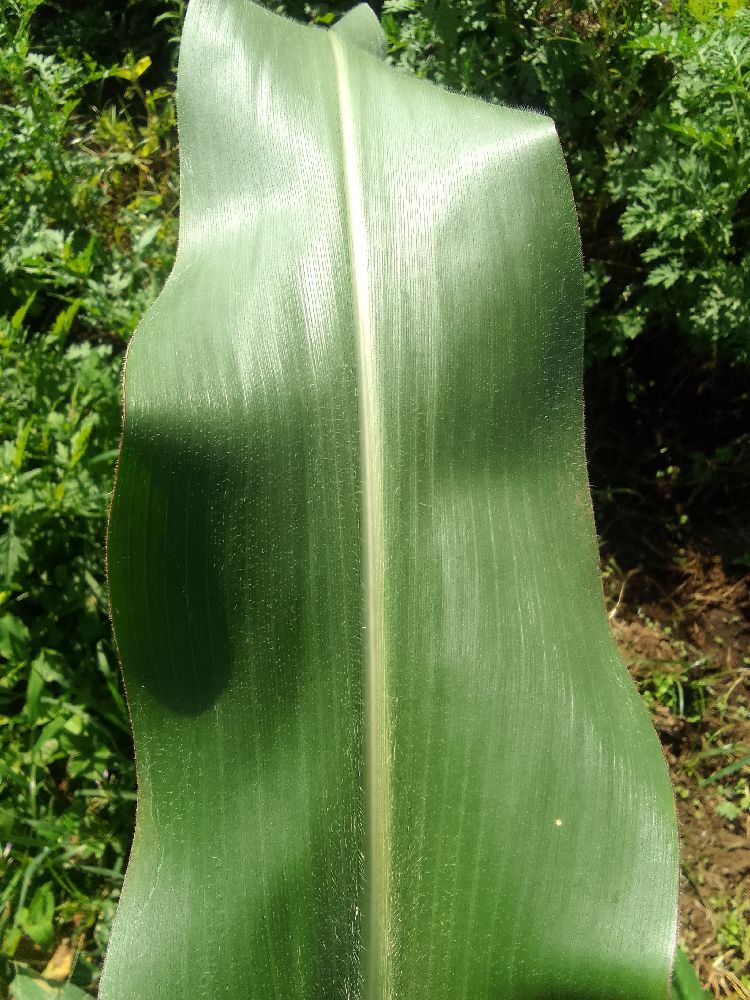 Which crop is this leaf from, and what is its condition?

maize, healthy
